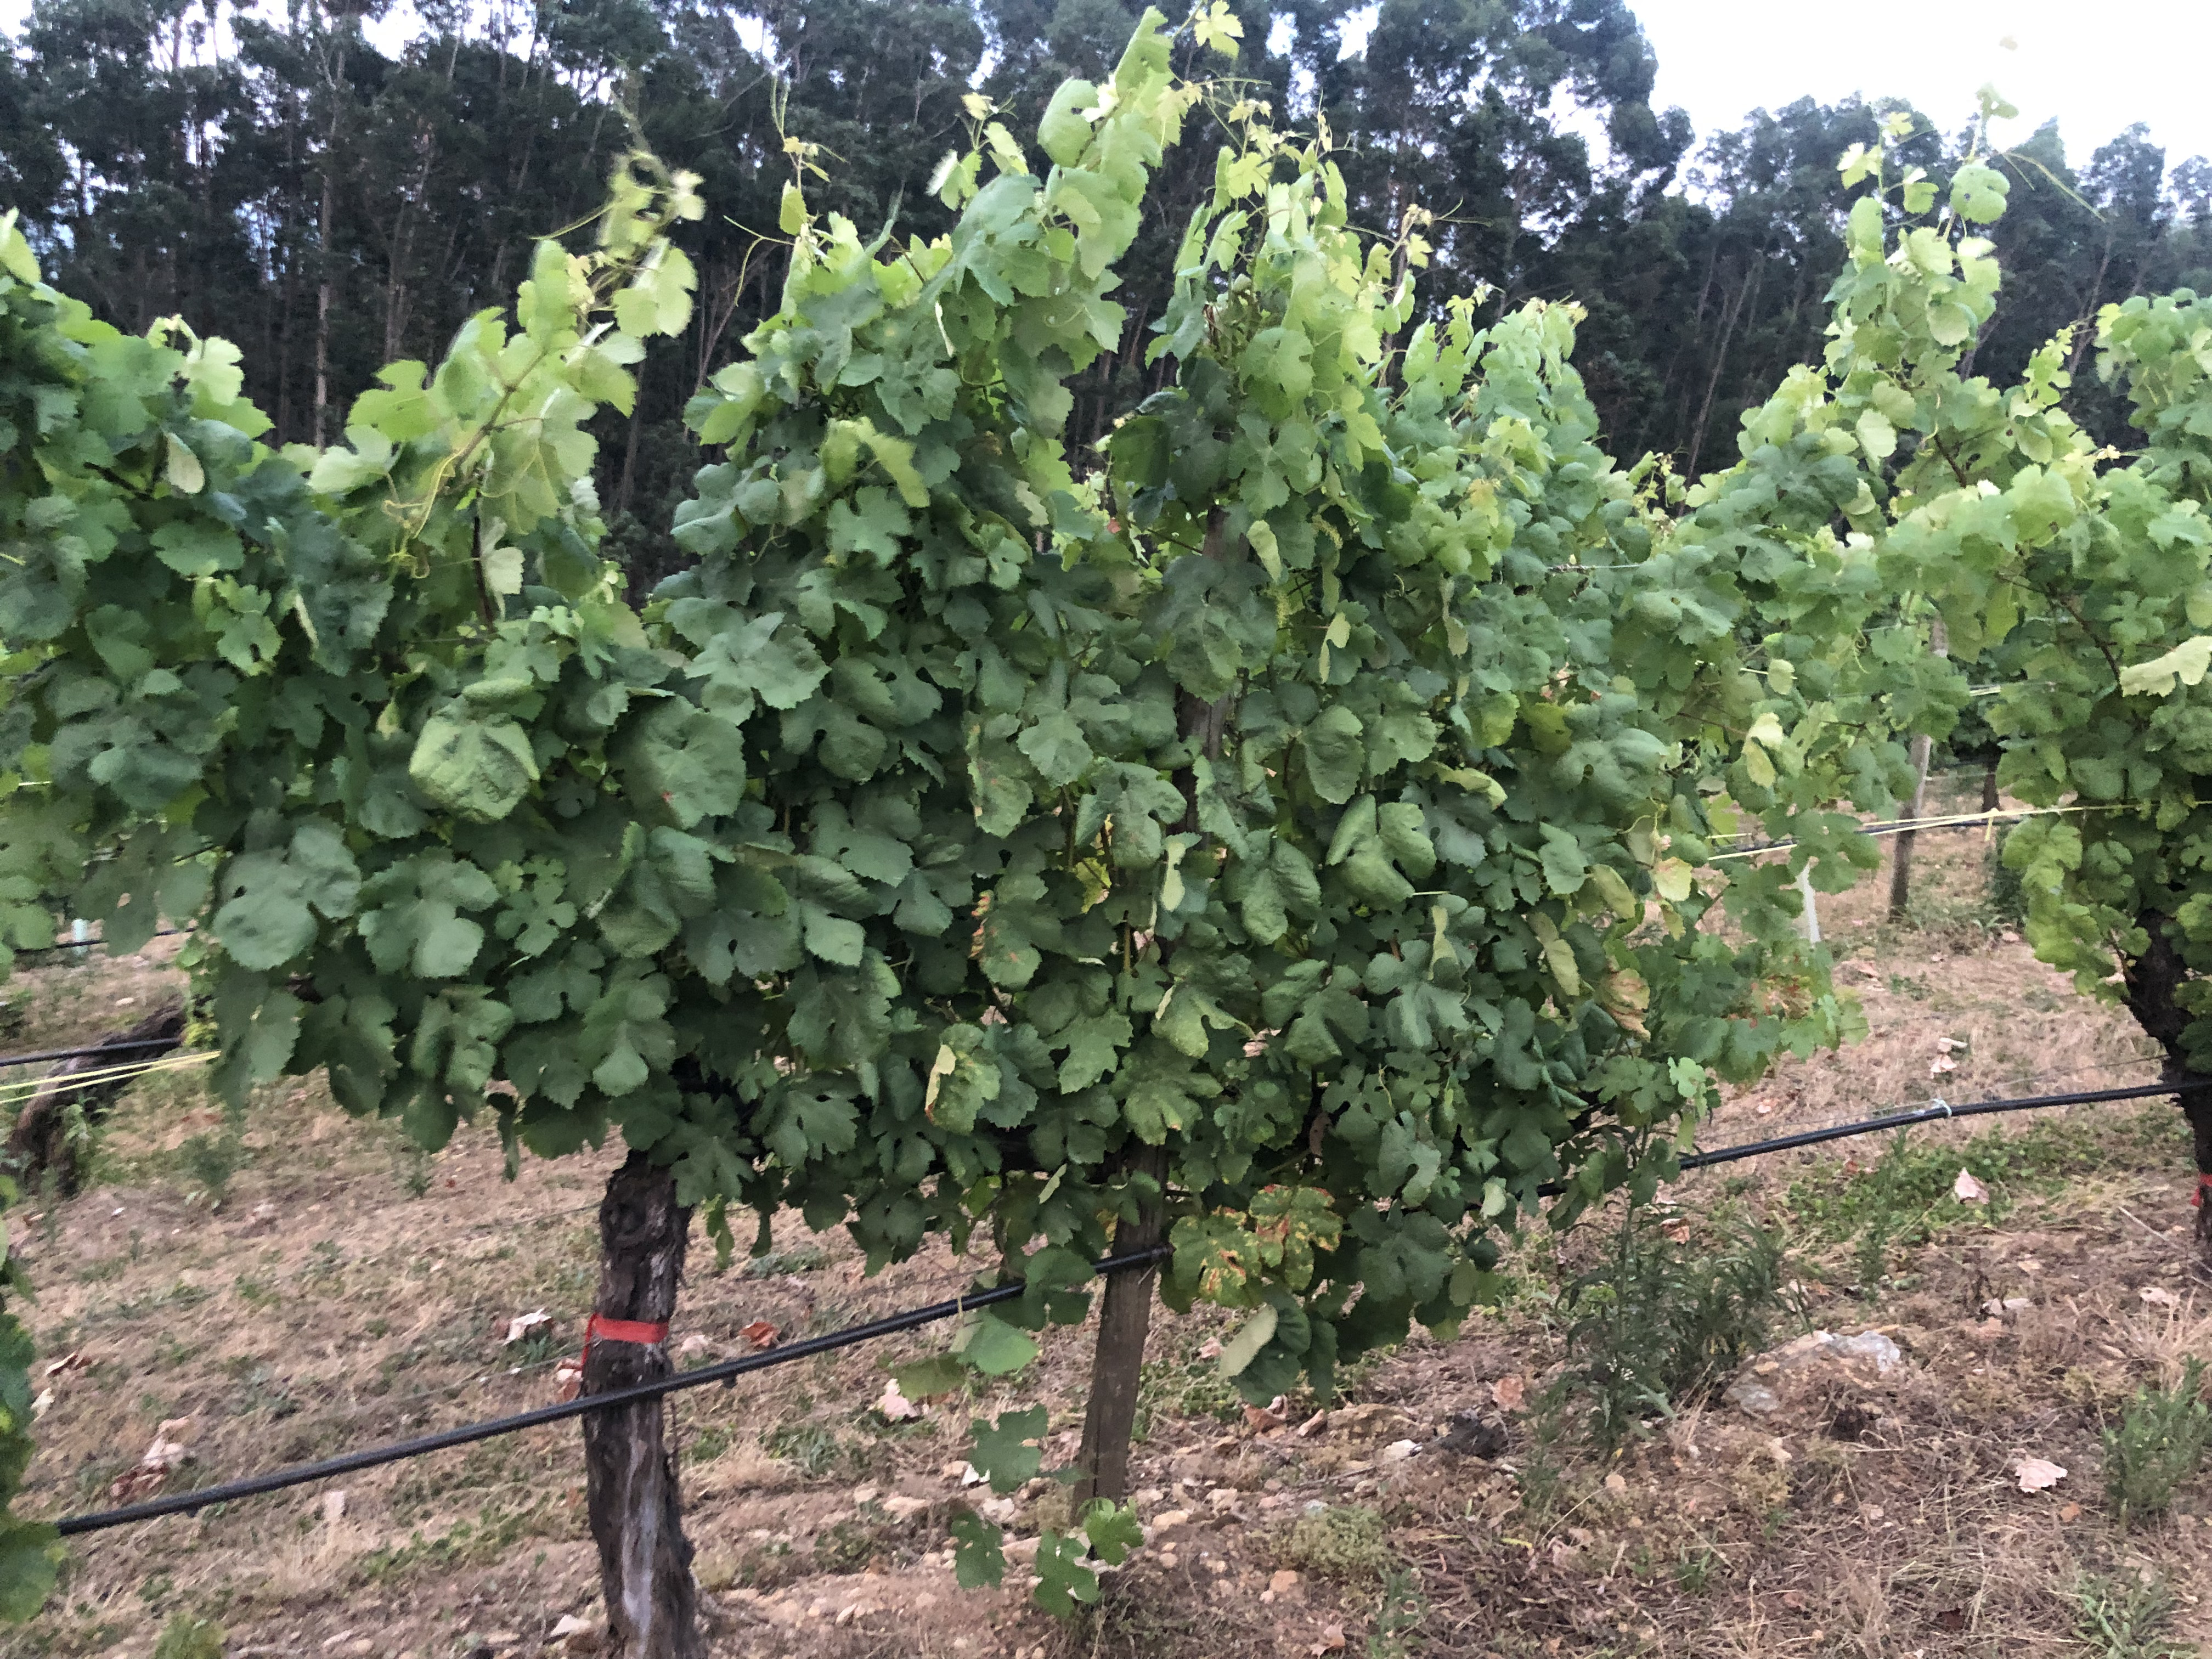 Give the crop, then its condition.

grapevine, affected by esca disease
